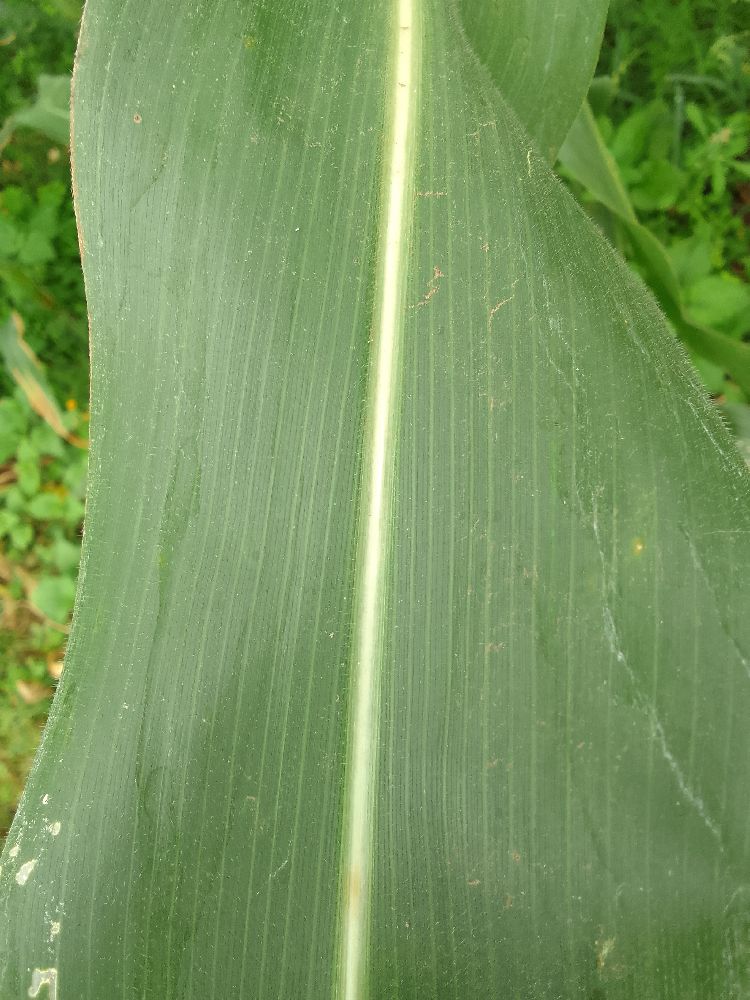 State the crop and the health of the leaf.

maize, healthy
